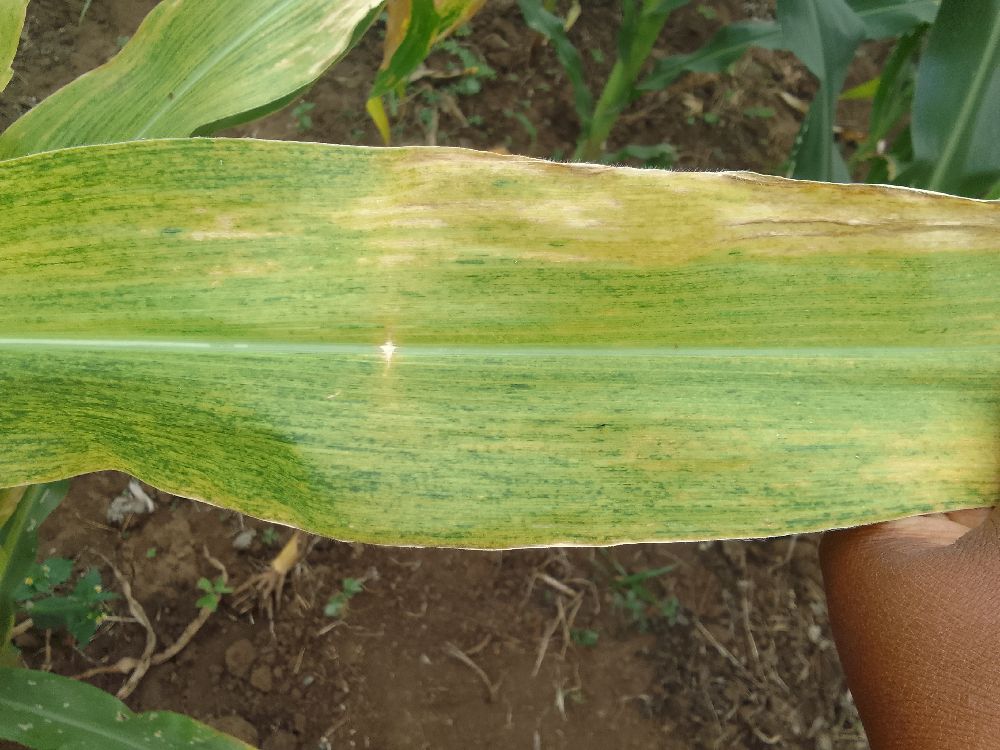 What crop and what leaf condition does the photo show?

maize, maize lethal necrosis
